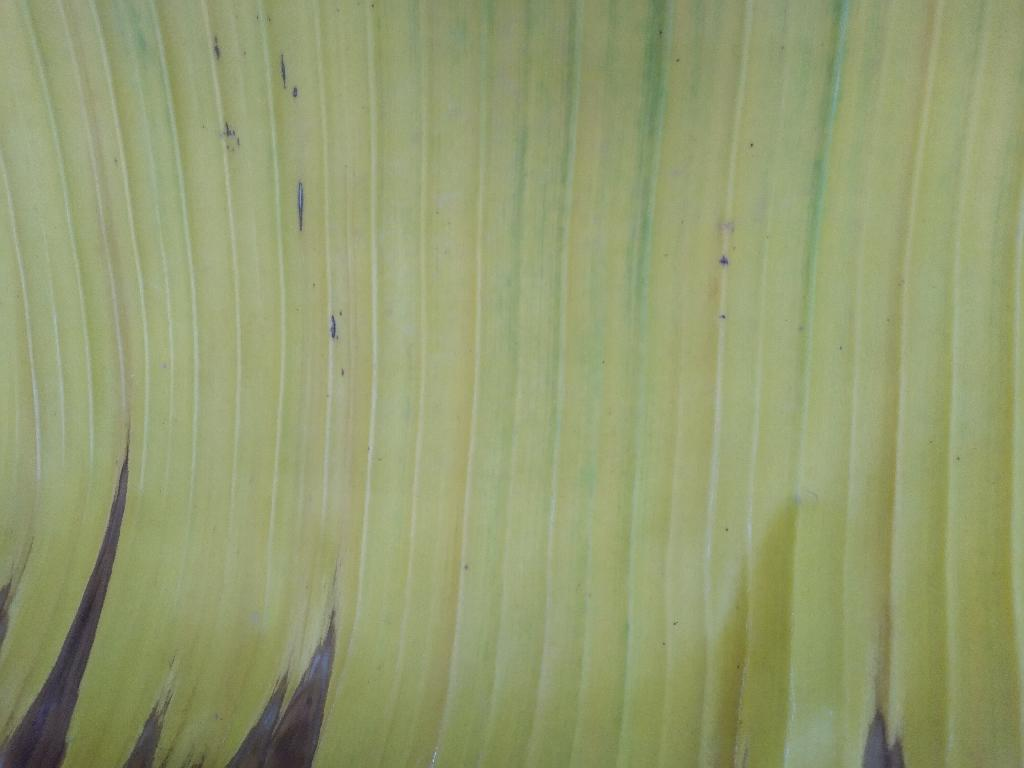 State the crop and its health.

banana, fusarium wilt race 1
